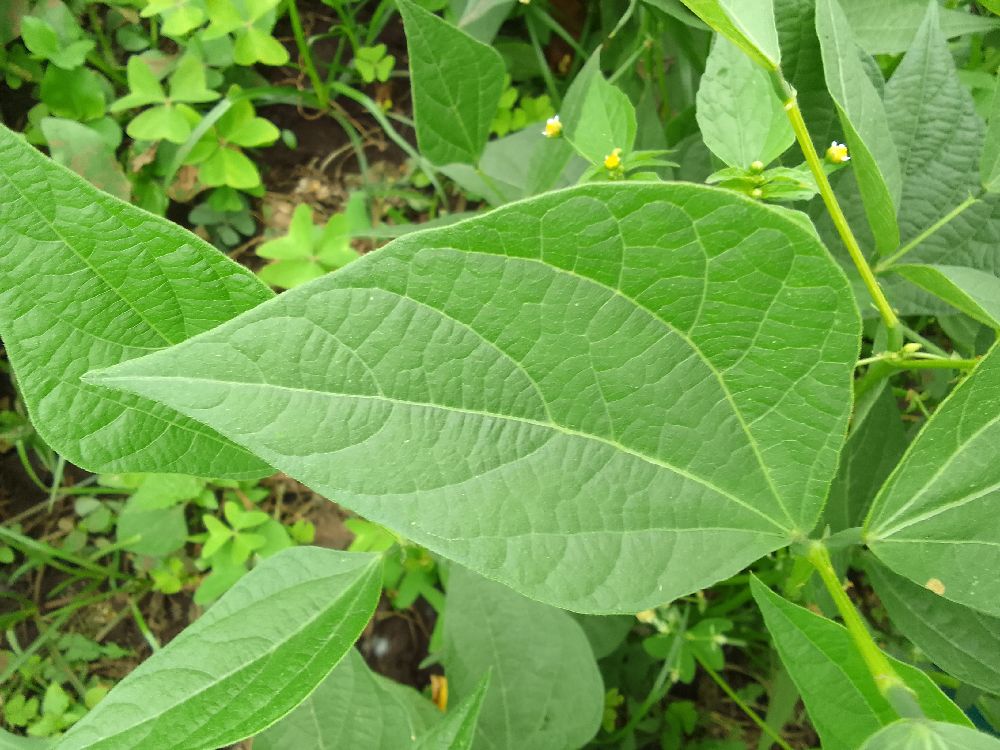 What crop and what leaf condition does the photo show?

common bean, healthy
